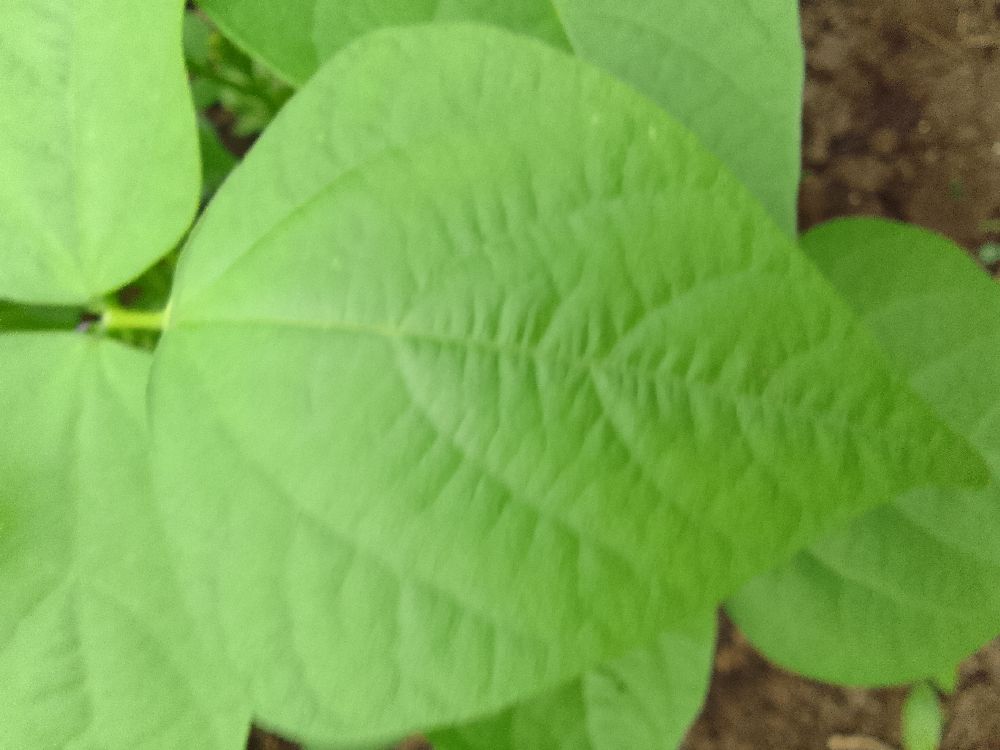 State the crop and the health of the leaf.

common bean, healthy
